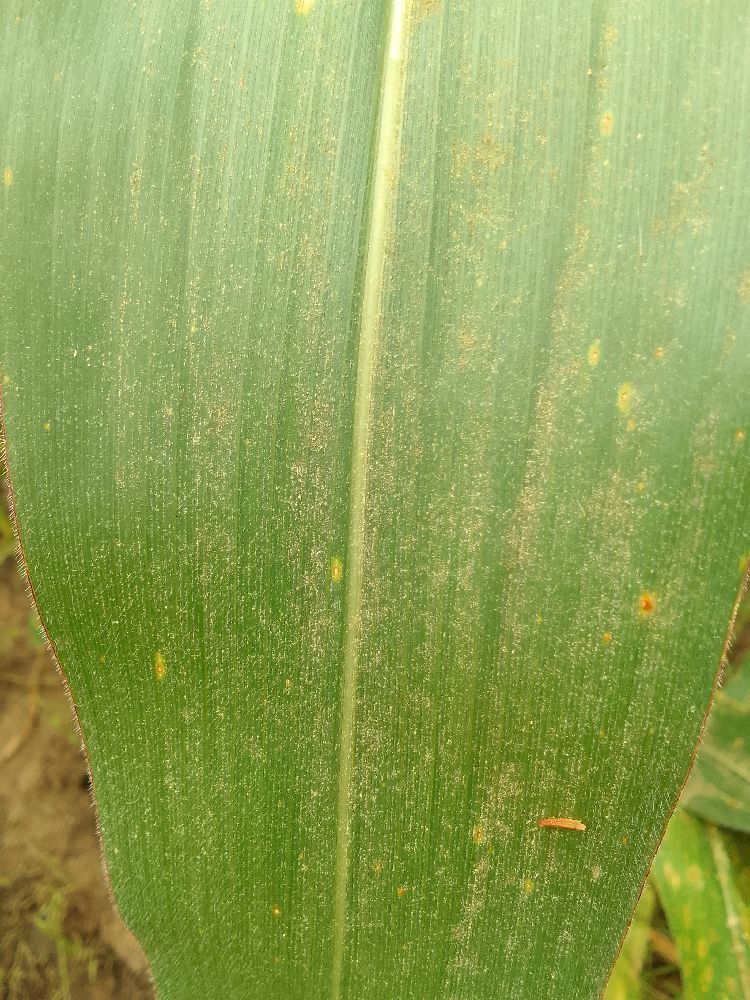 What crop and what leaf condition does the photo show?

maize, healthy
